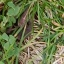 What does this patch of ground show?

unstructured weed
